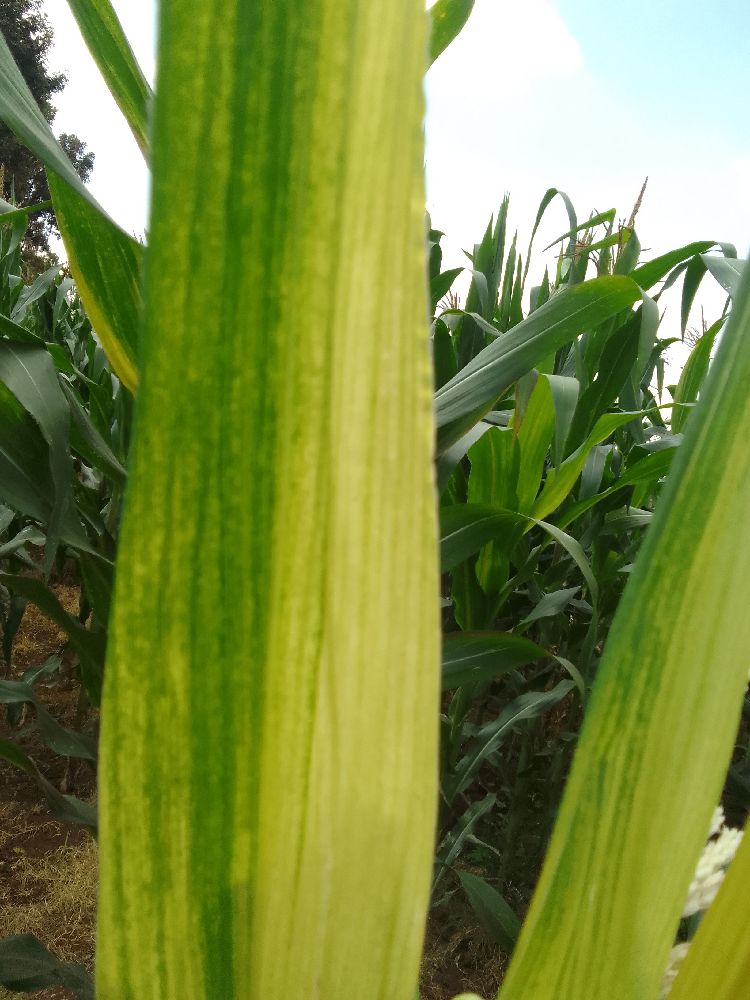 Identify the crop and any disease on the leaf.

maize, maize lethal necrosis
